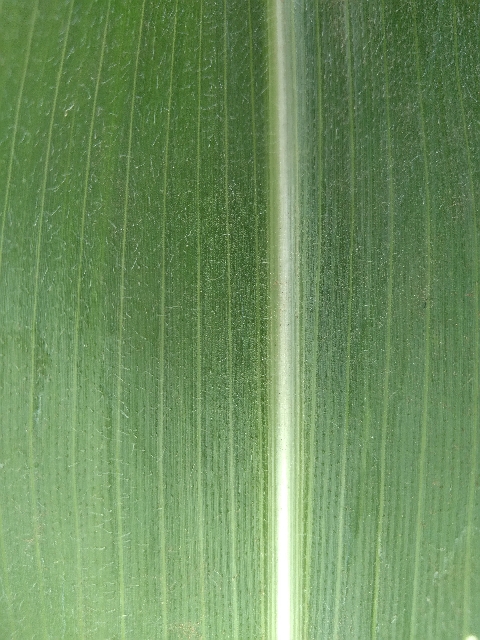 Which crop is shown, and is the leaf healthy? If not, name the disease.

maize, healthy
